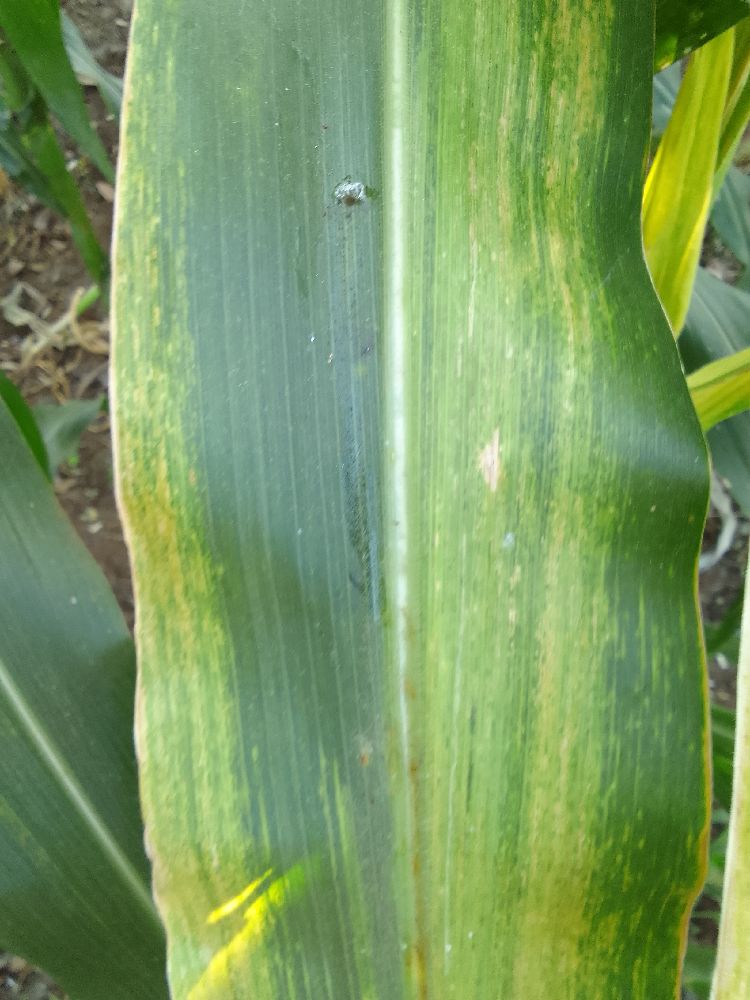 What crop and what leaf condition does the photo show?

maize, maize lethal necrosis
